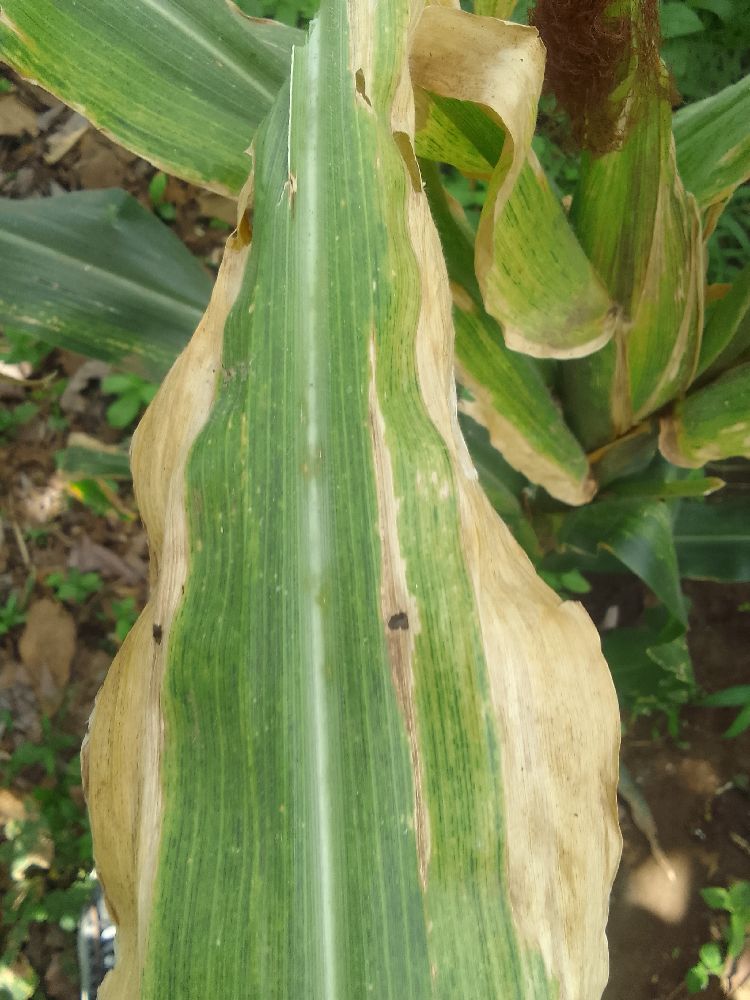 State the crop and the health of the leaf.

maize, maize lethal necrosis
